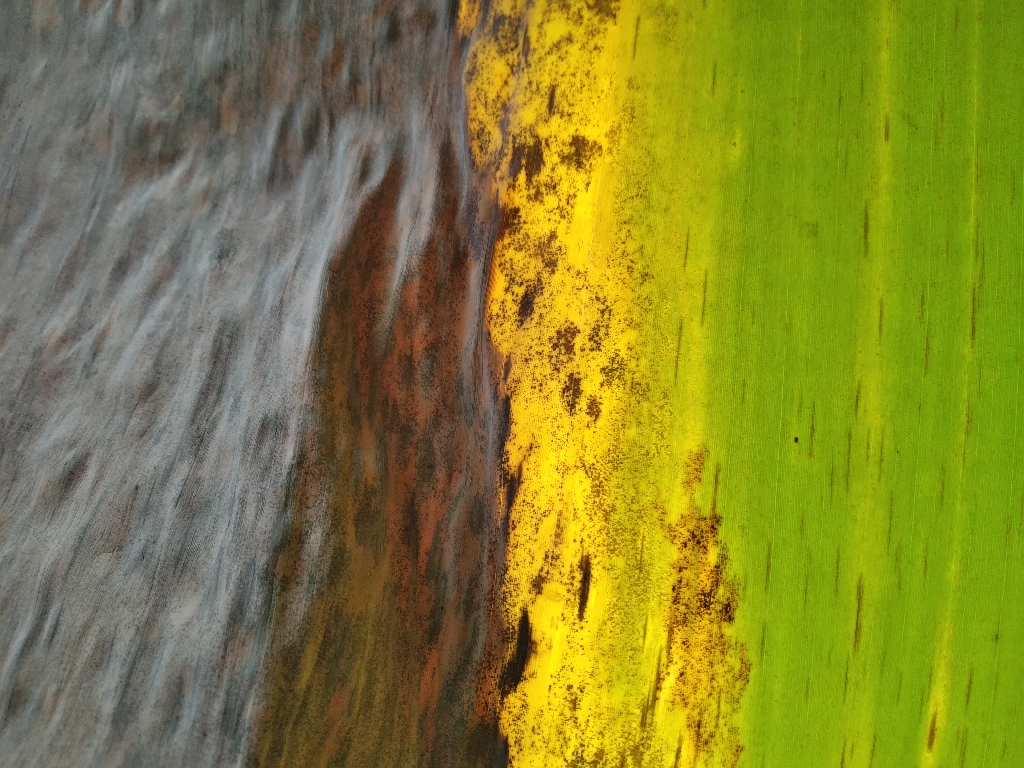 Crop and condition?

banana, black sigatoka
